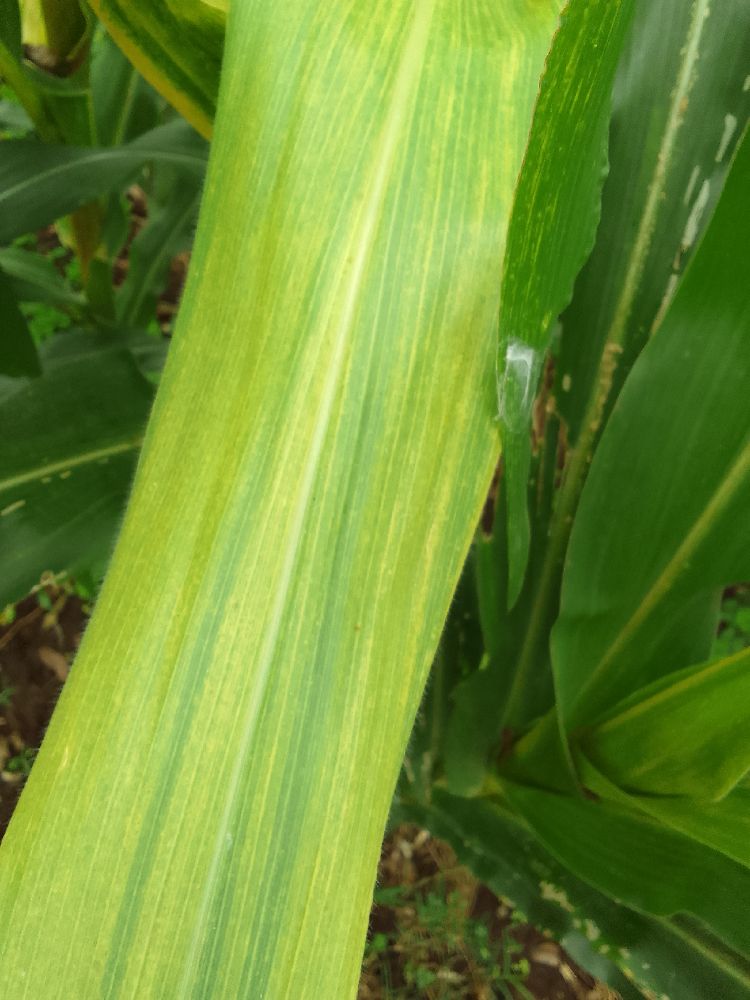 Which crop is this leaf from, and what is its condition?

maize, maize lethal necrosis
